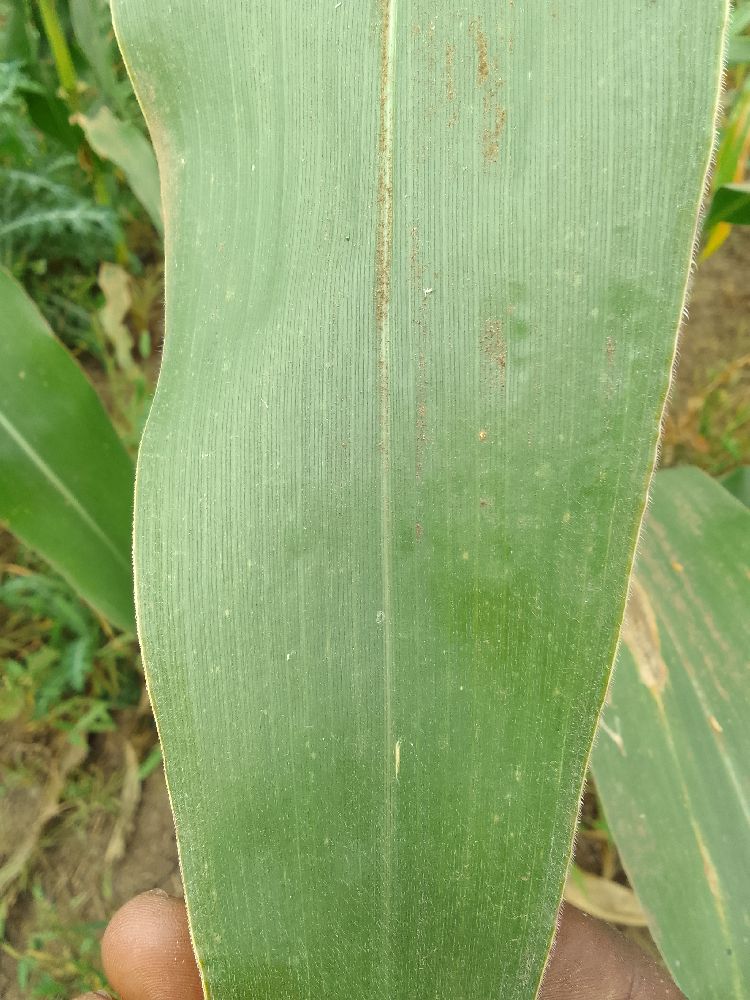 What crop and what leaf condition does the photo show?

maize, healthy
